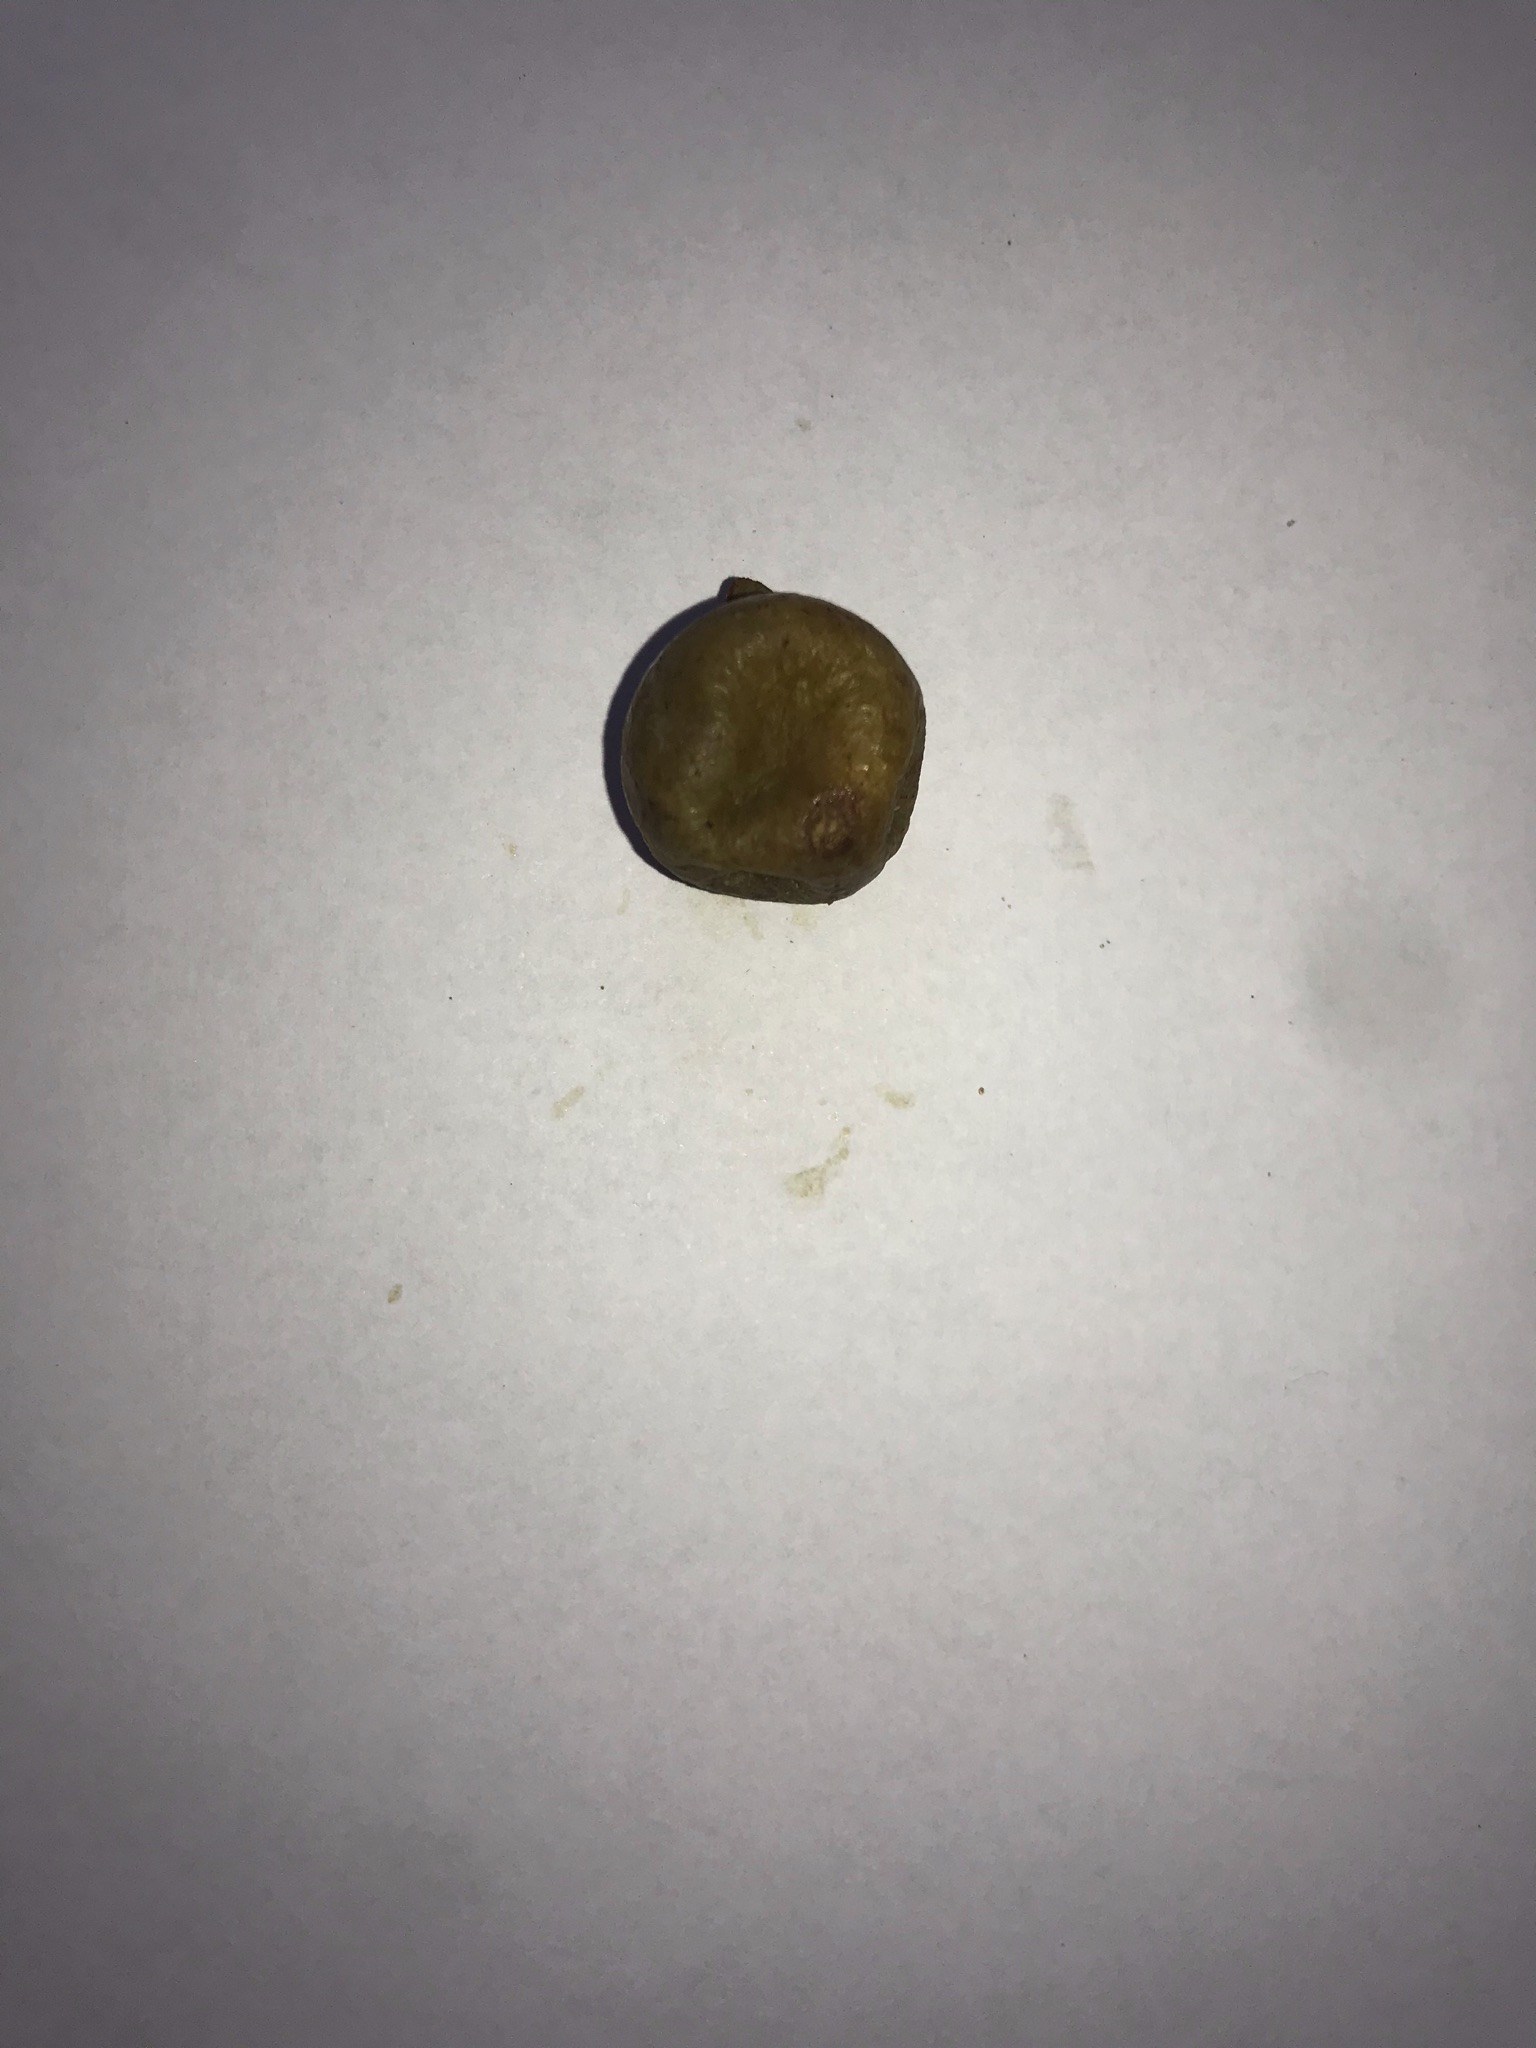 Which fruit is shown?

gabiroba
